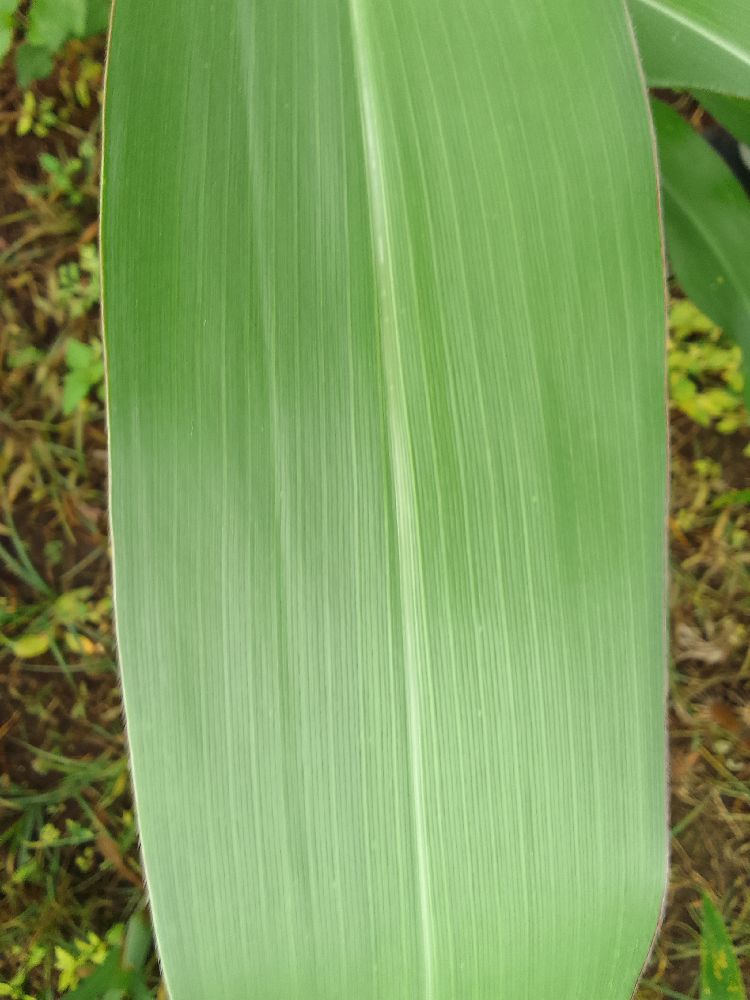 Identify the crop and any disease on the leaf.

maize, healthy
